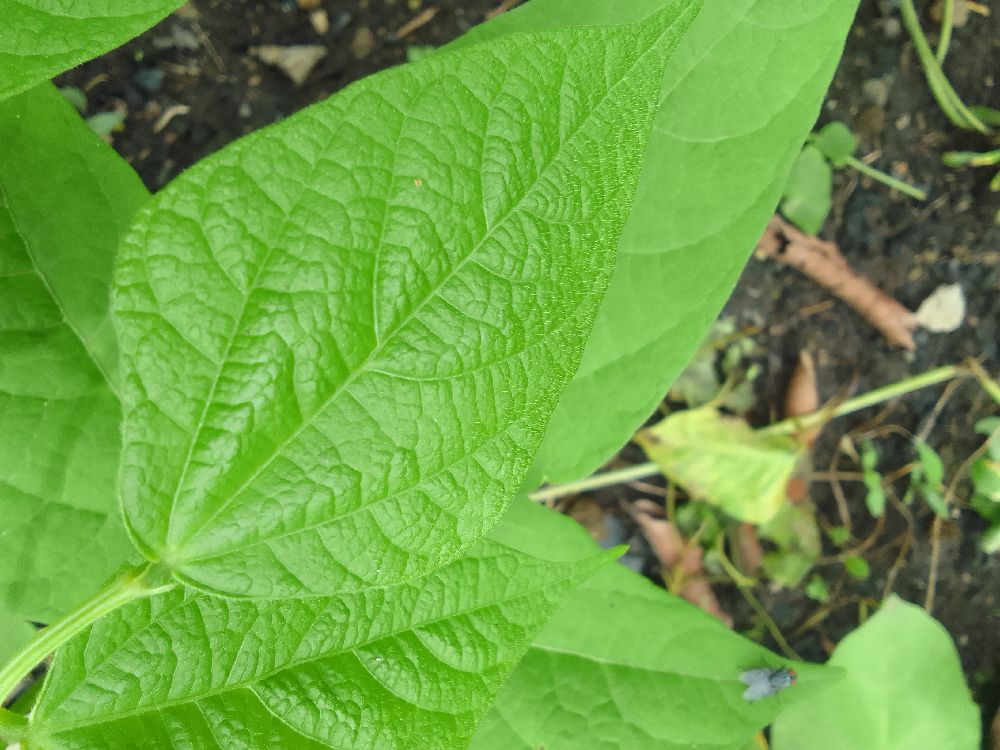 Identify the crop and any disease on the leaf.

common bean, healthy
